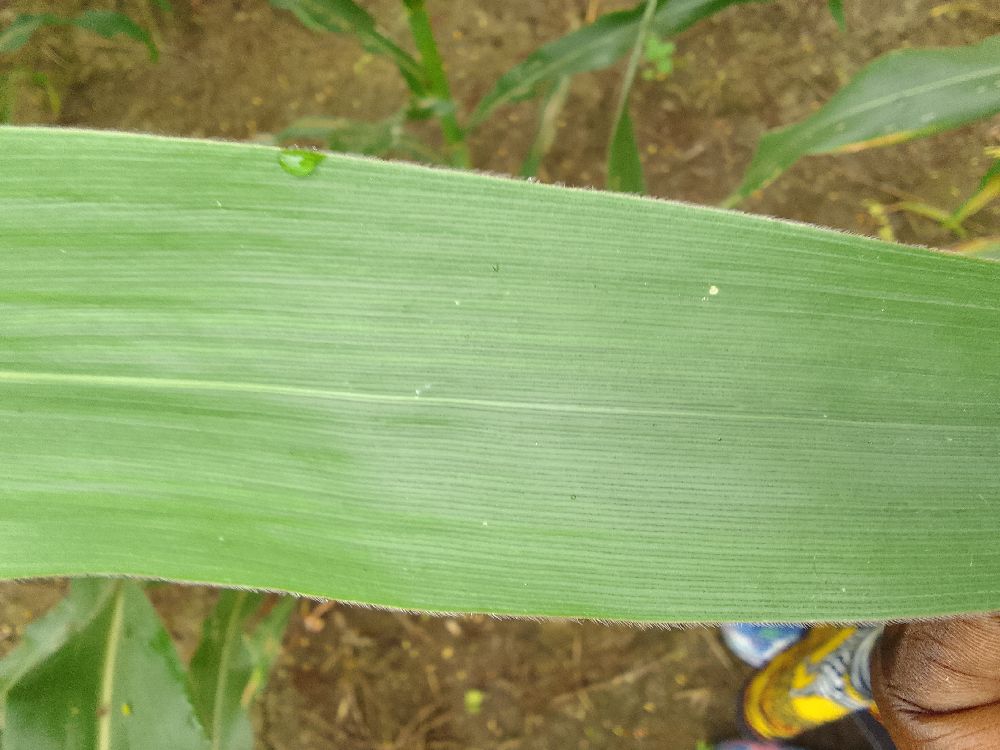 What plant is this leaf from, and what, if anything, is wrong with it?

maize, healthy
